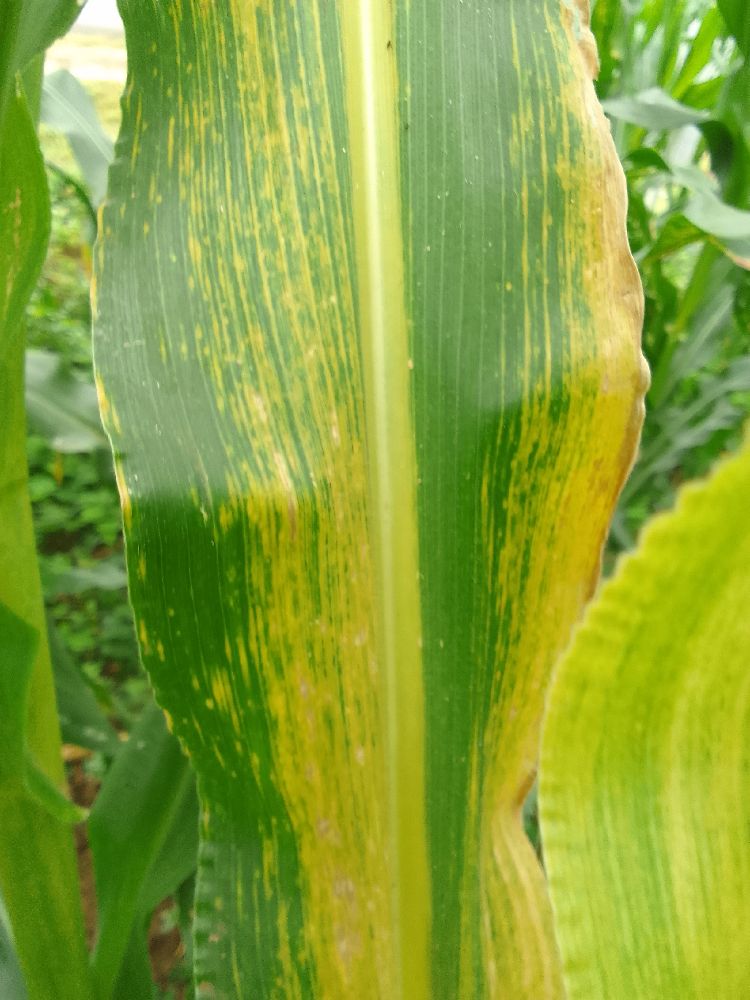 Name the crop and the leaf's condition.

maize, maize lethal necrosis
